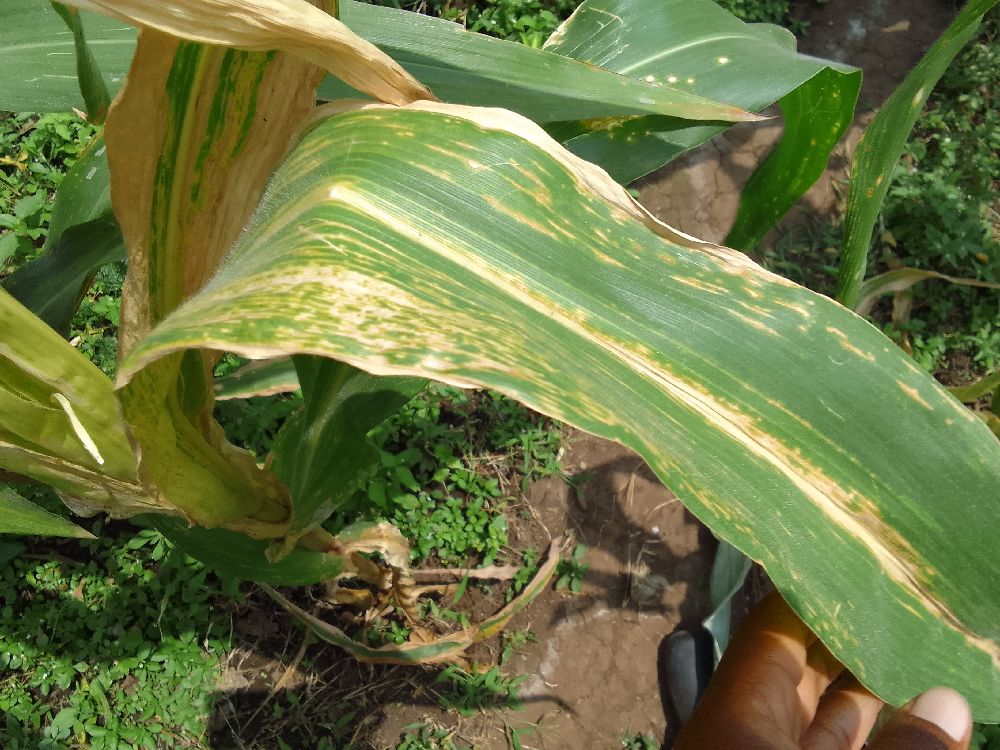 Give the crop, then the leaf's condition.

maize, maize lethal necrosis
